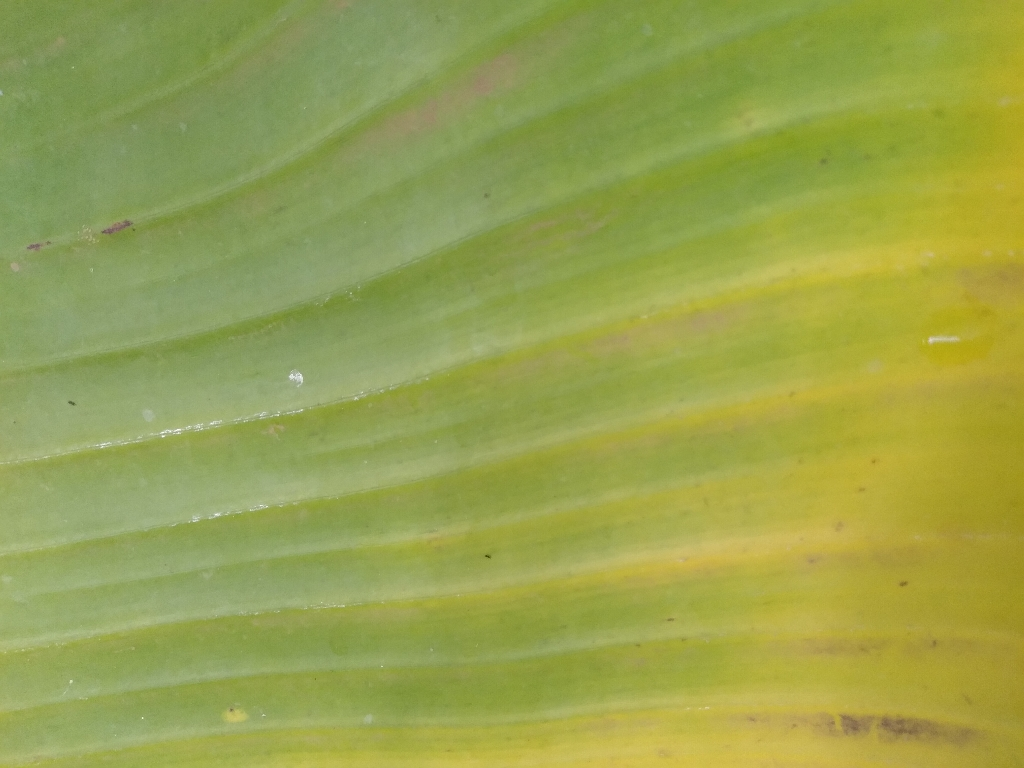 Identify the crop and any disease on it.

banana, fusarium wilt race 1
